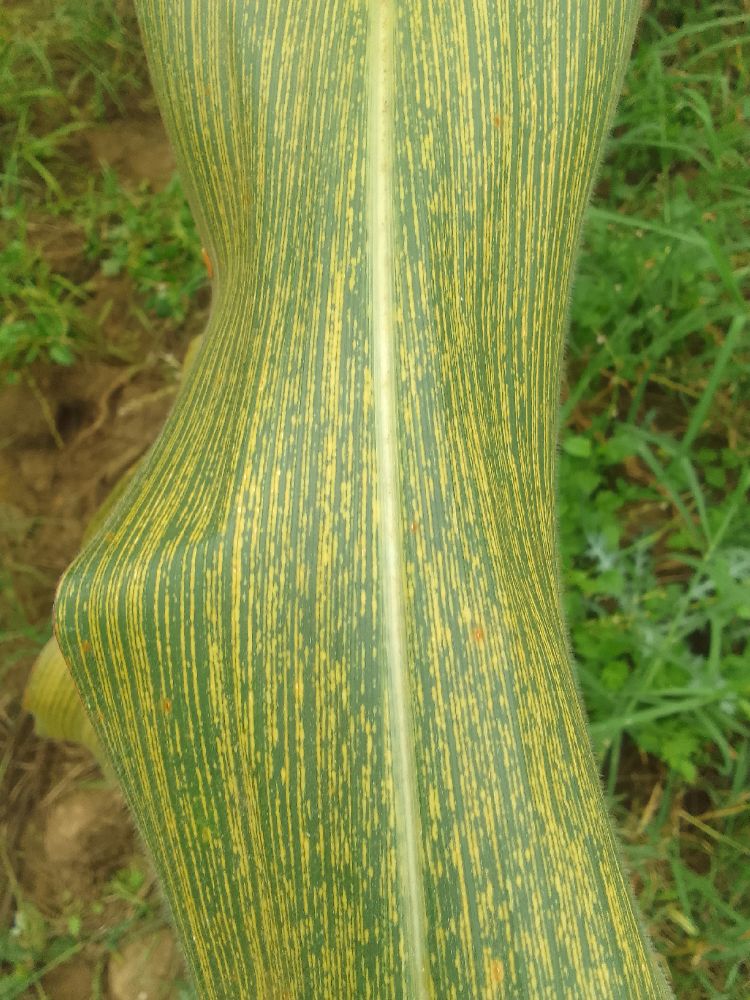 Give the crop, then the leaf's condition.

maize, maize streak virus
